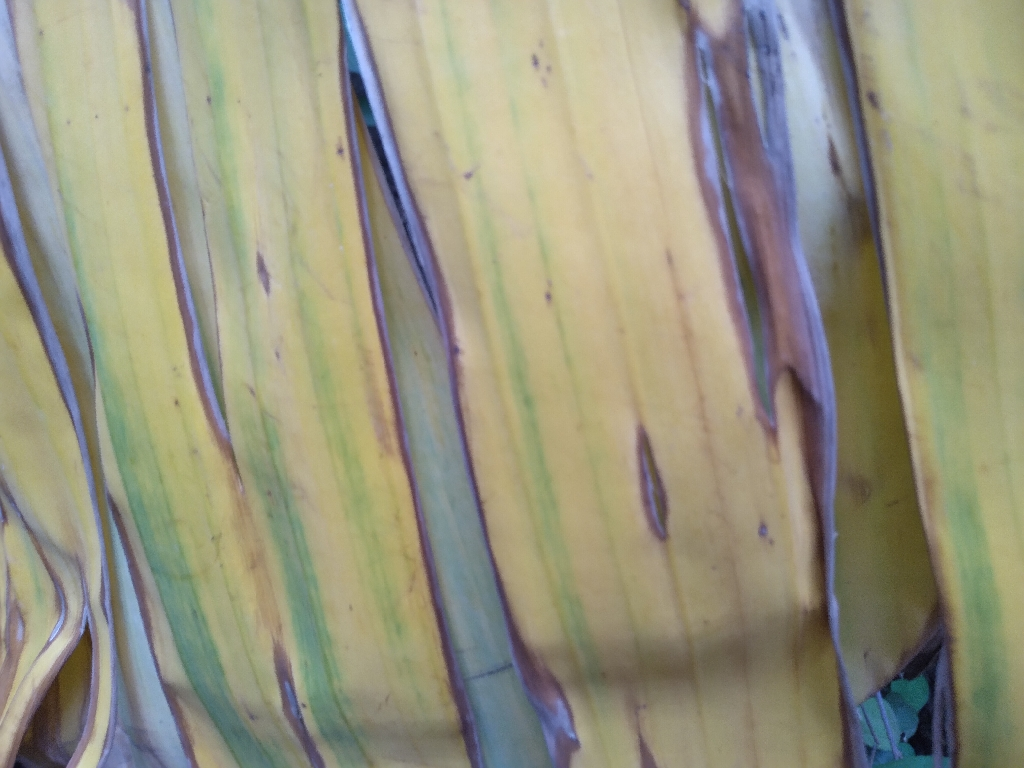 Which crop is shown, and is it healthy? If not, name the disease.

banana, fusarium wilt race 1
